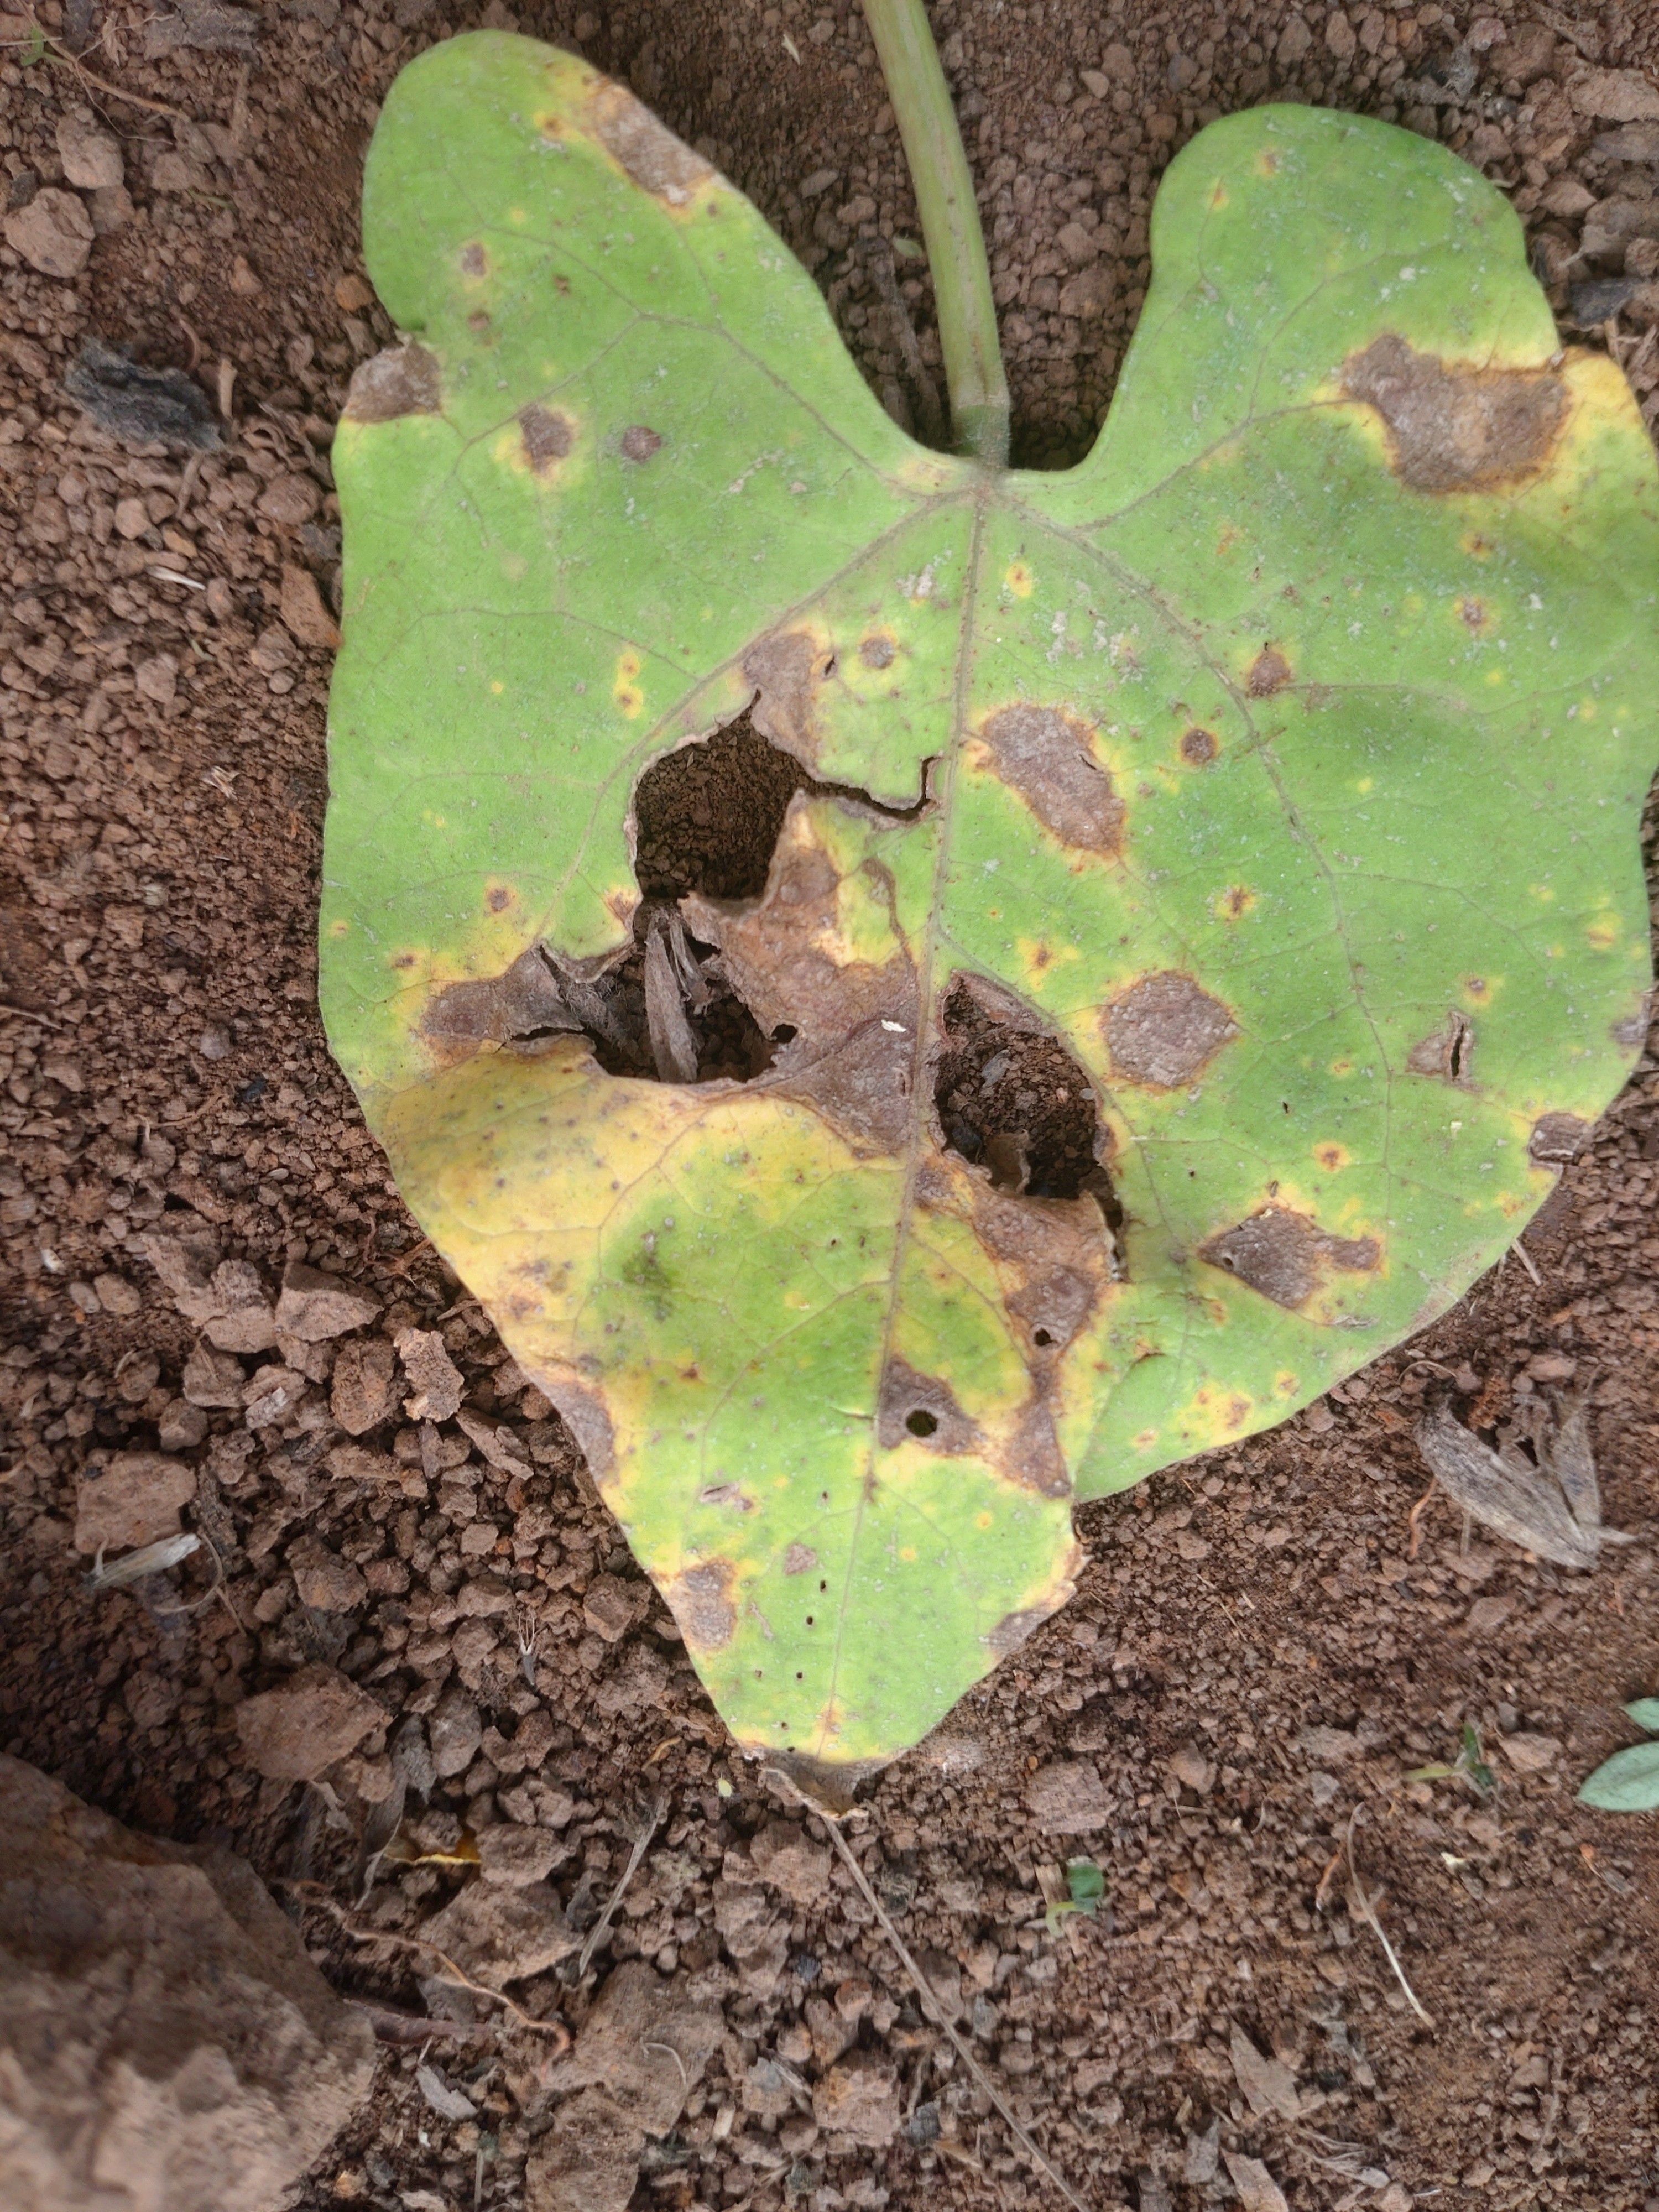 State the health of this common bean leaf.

rust
